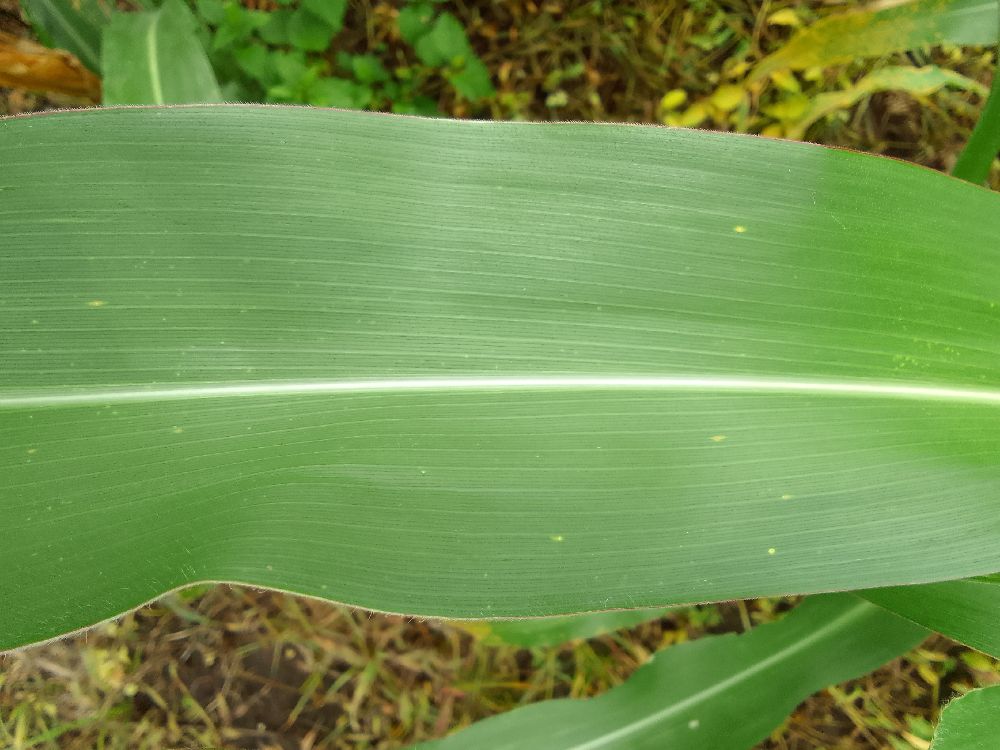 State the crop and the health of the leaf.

maize, healthy
